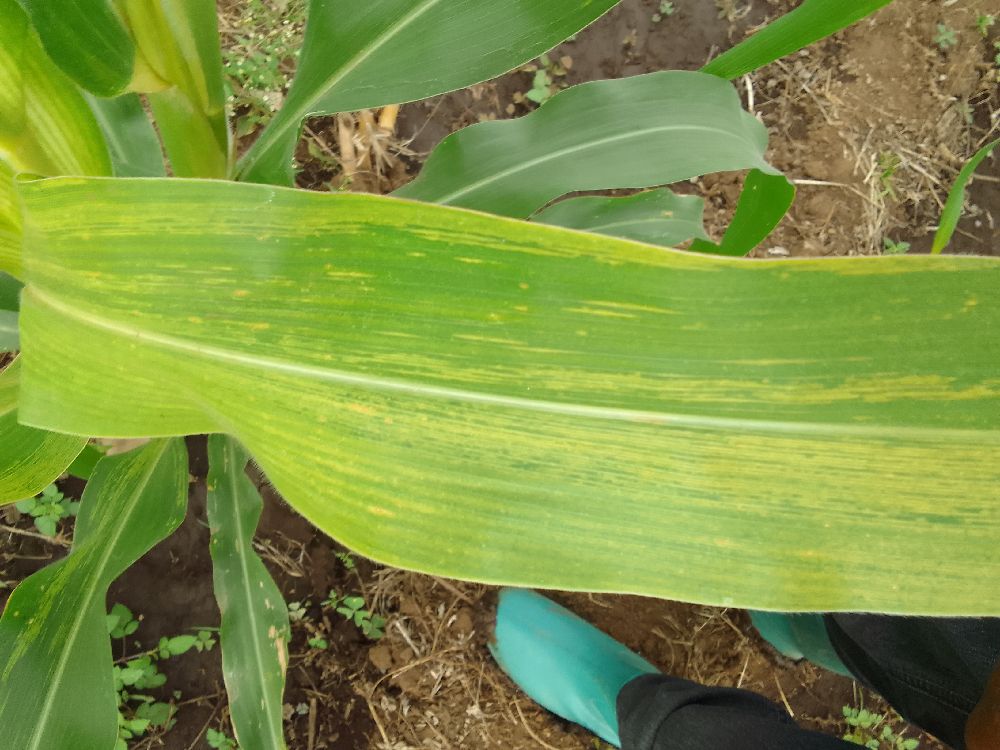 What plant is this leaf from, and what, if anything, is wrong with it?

maize, maize lethal necrosis
